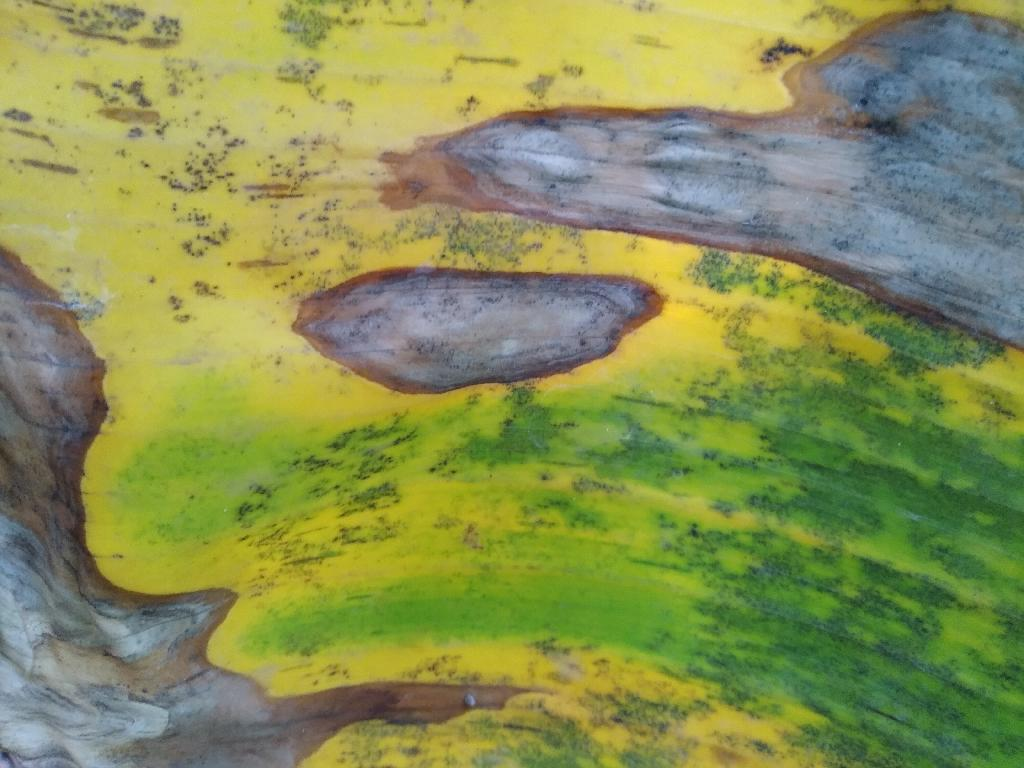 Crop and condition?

banana, black sigatoka
